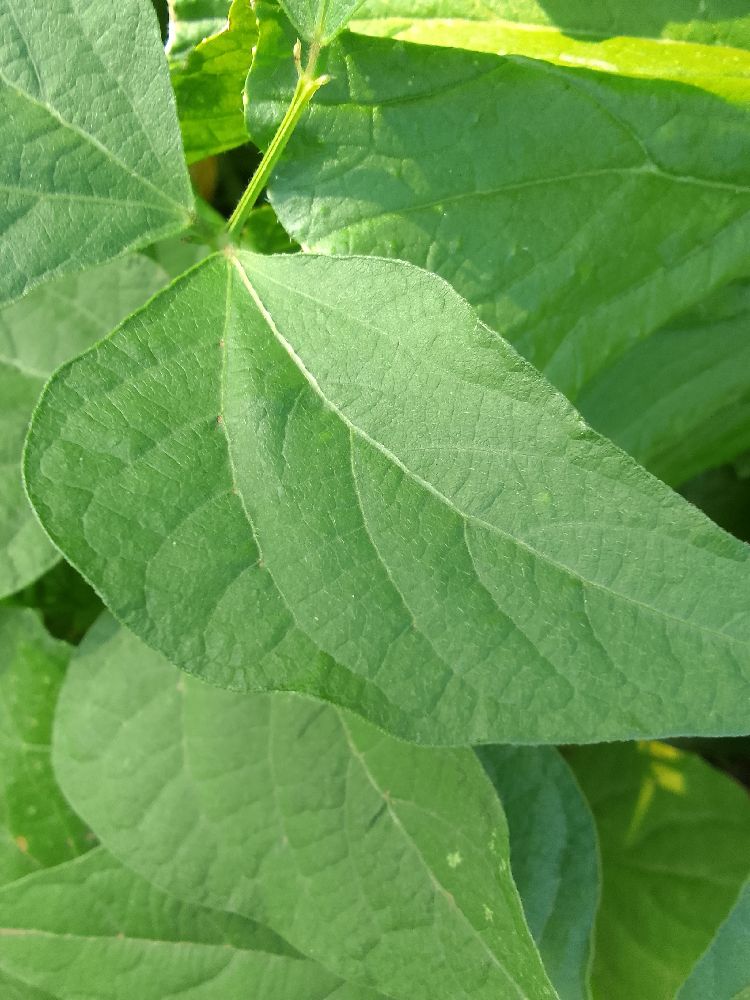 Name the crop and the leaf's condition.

common bean, healthy
